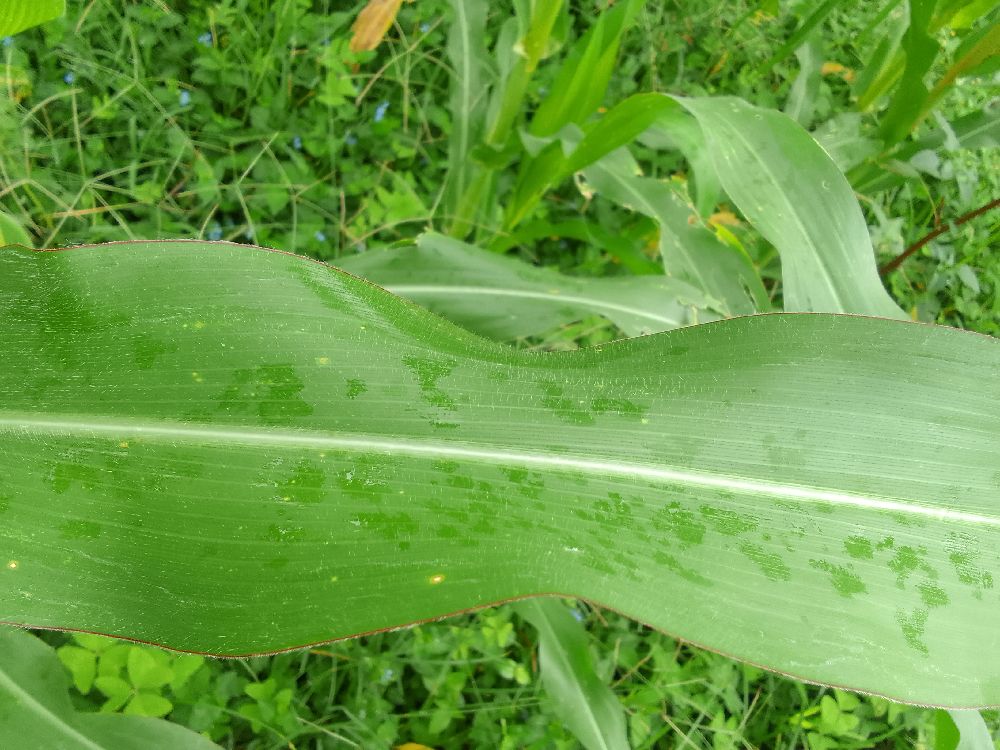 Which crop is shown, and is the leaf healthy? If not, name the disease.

maize, healthy
